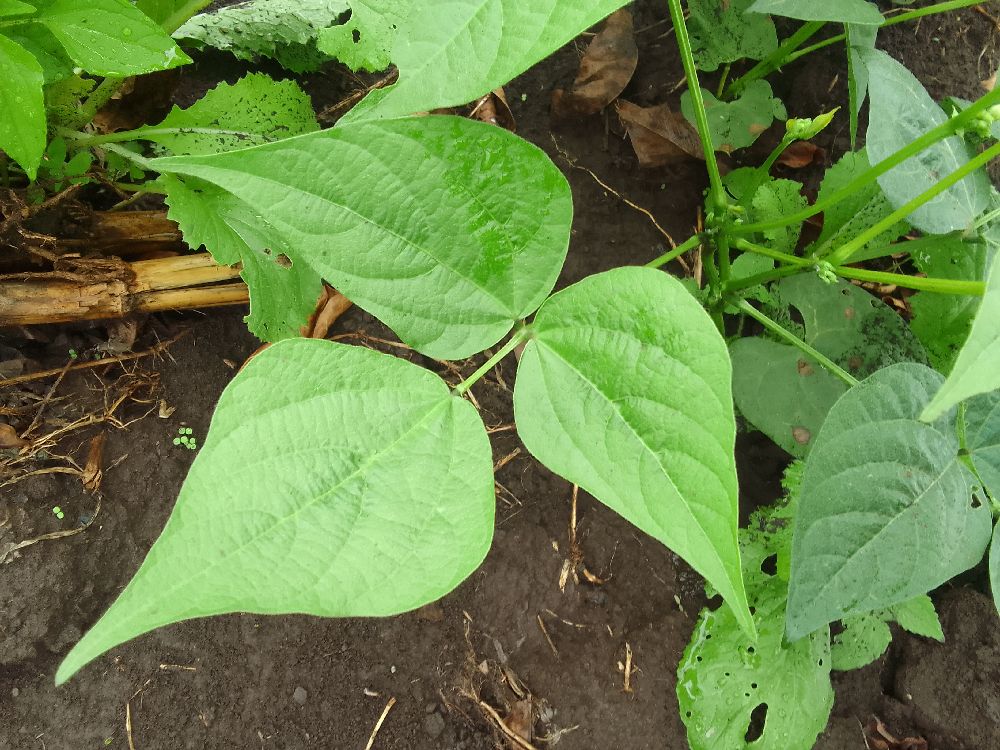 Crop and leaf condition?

common bean, healthy
